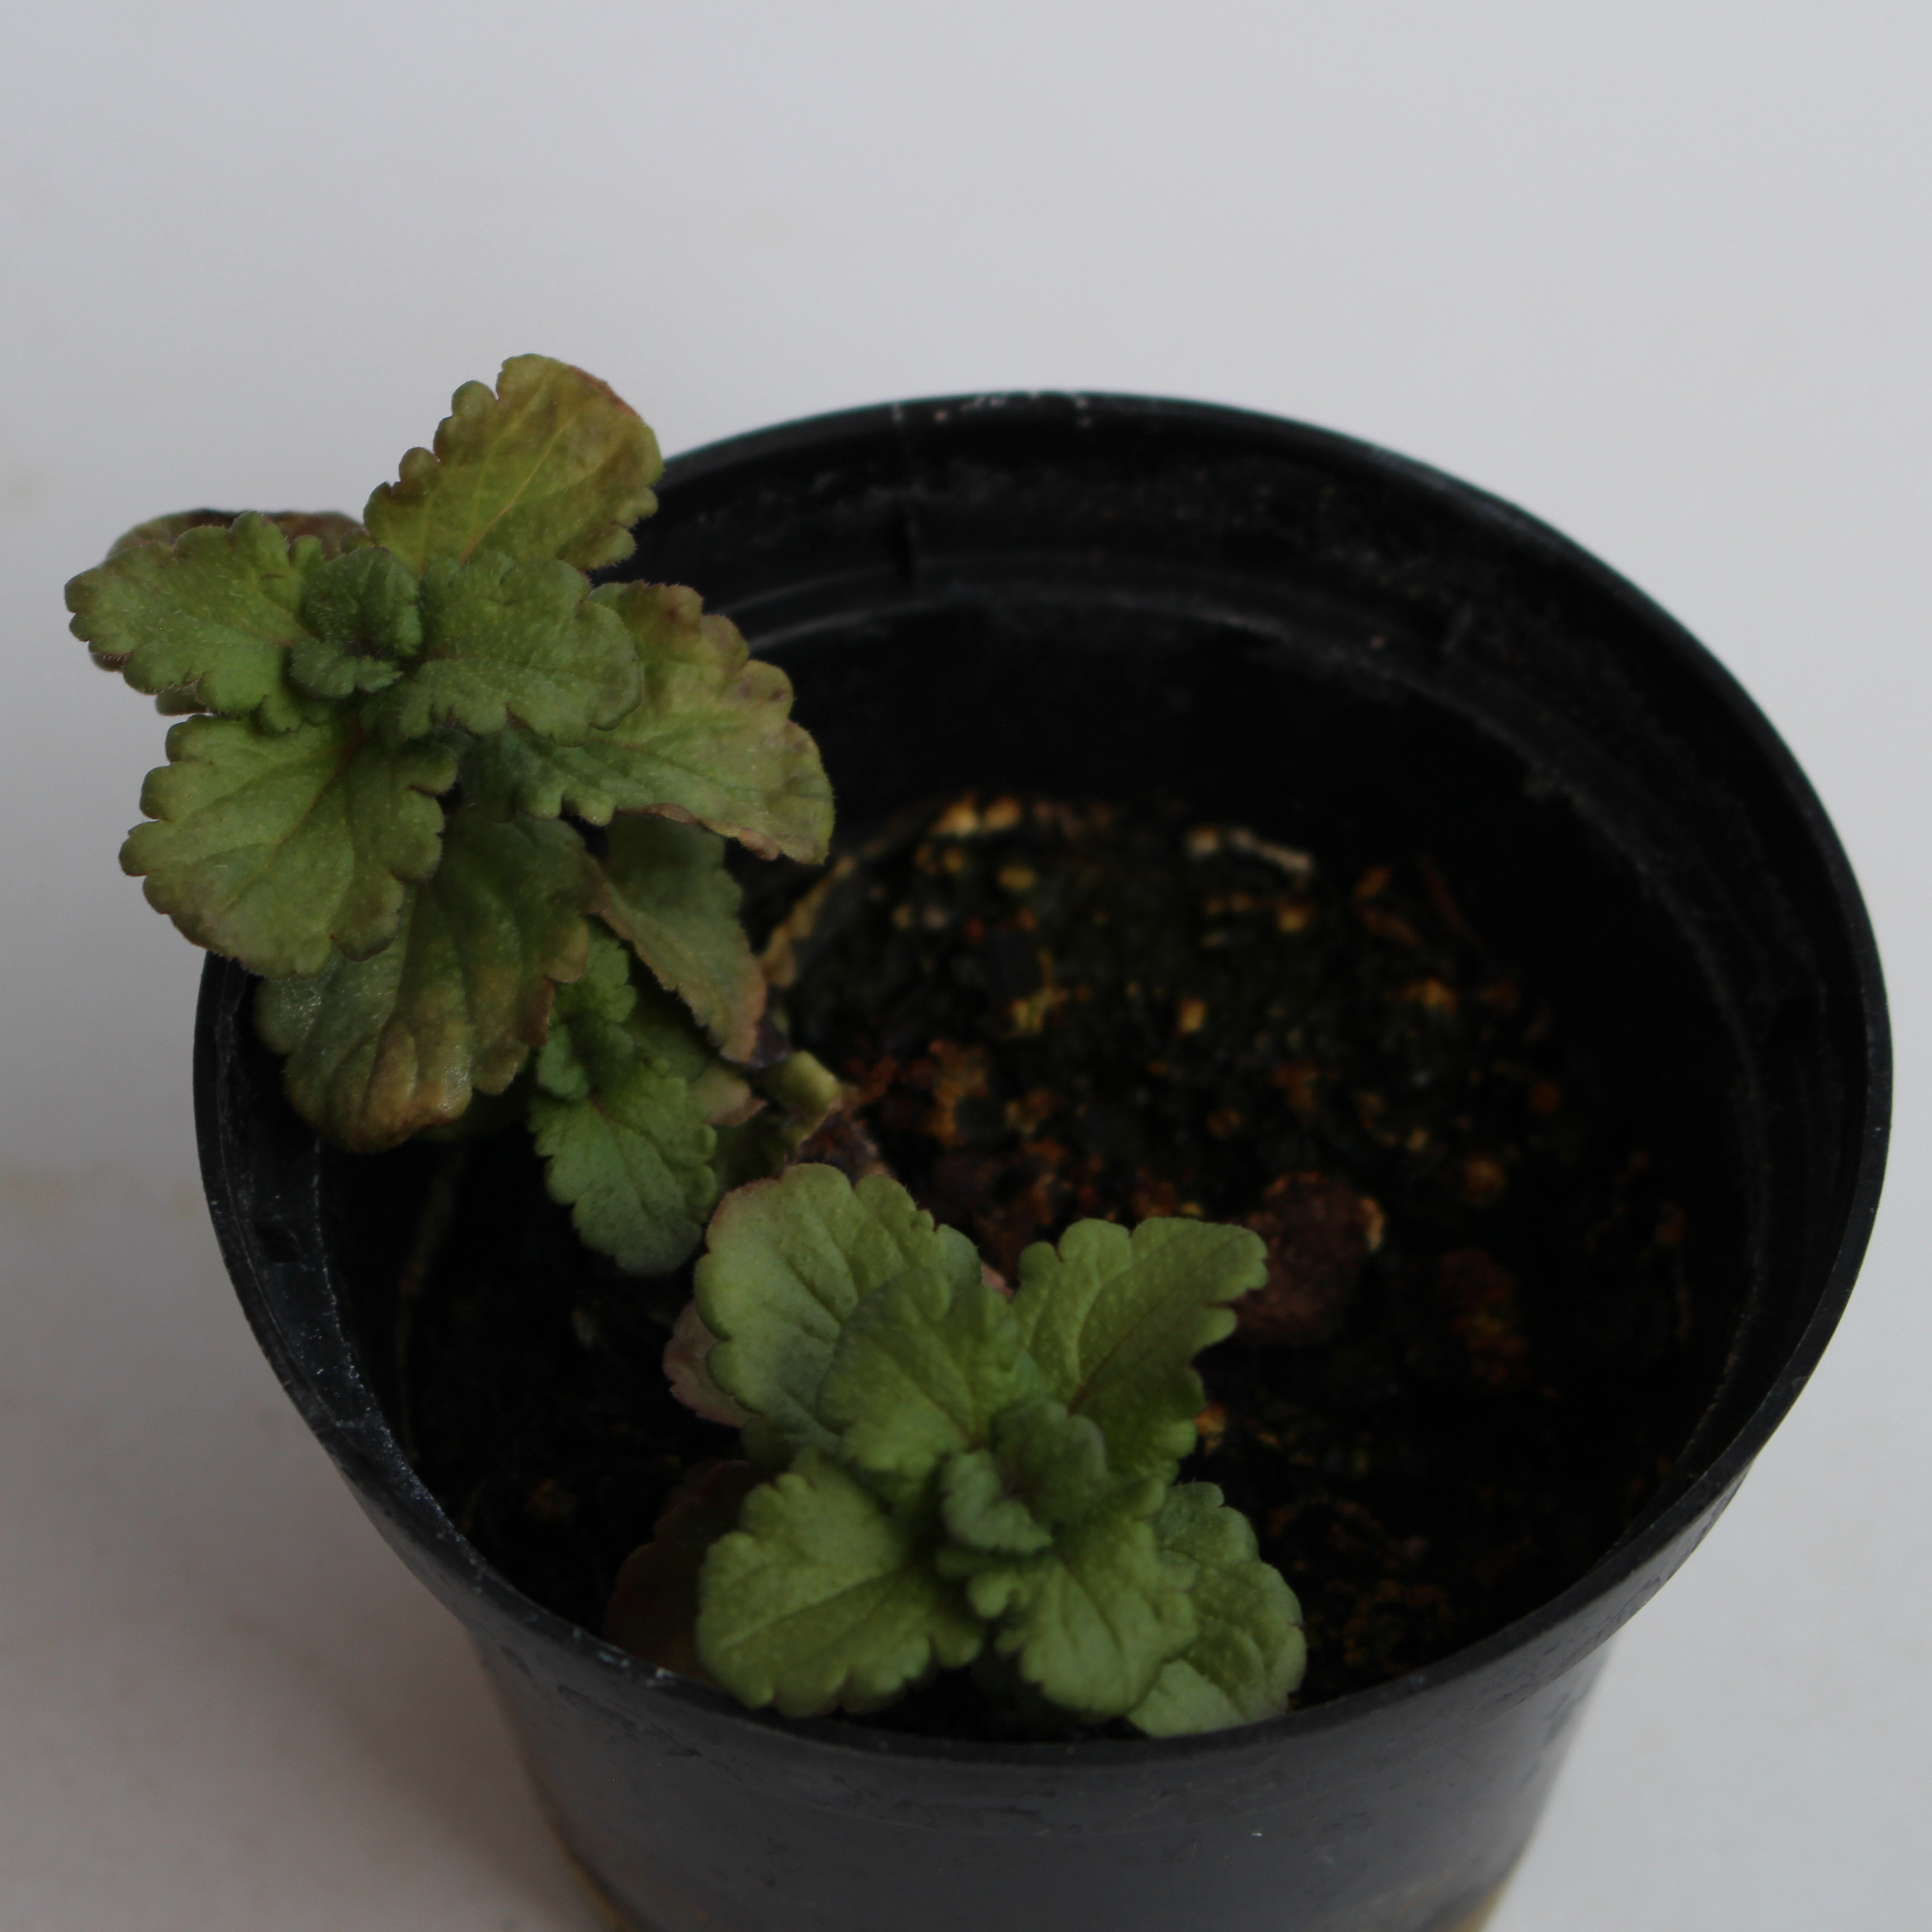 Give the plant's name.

Veronica persica
